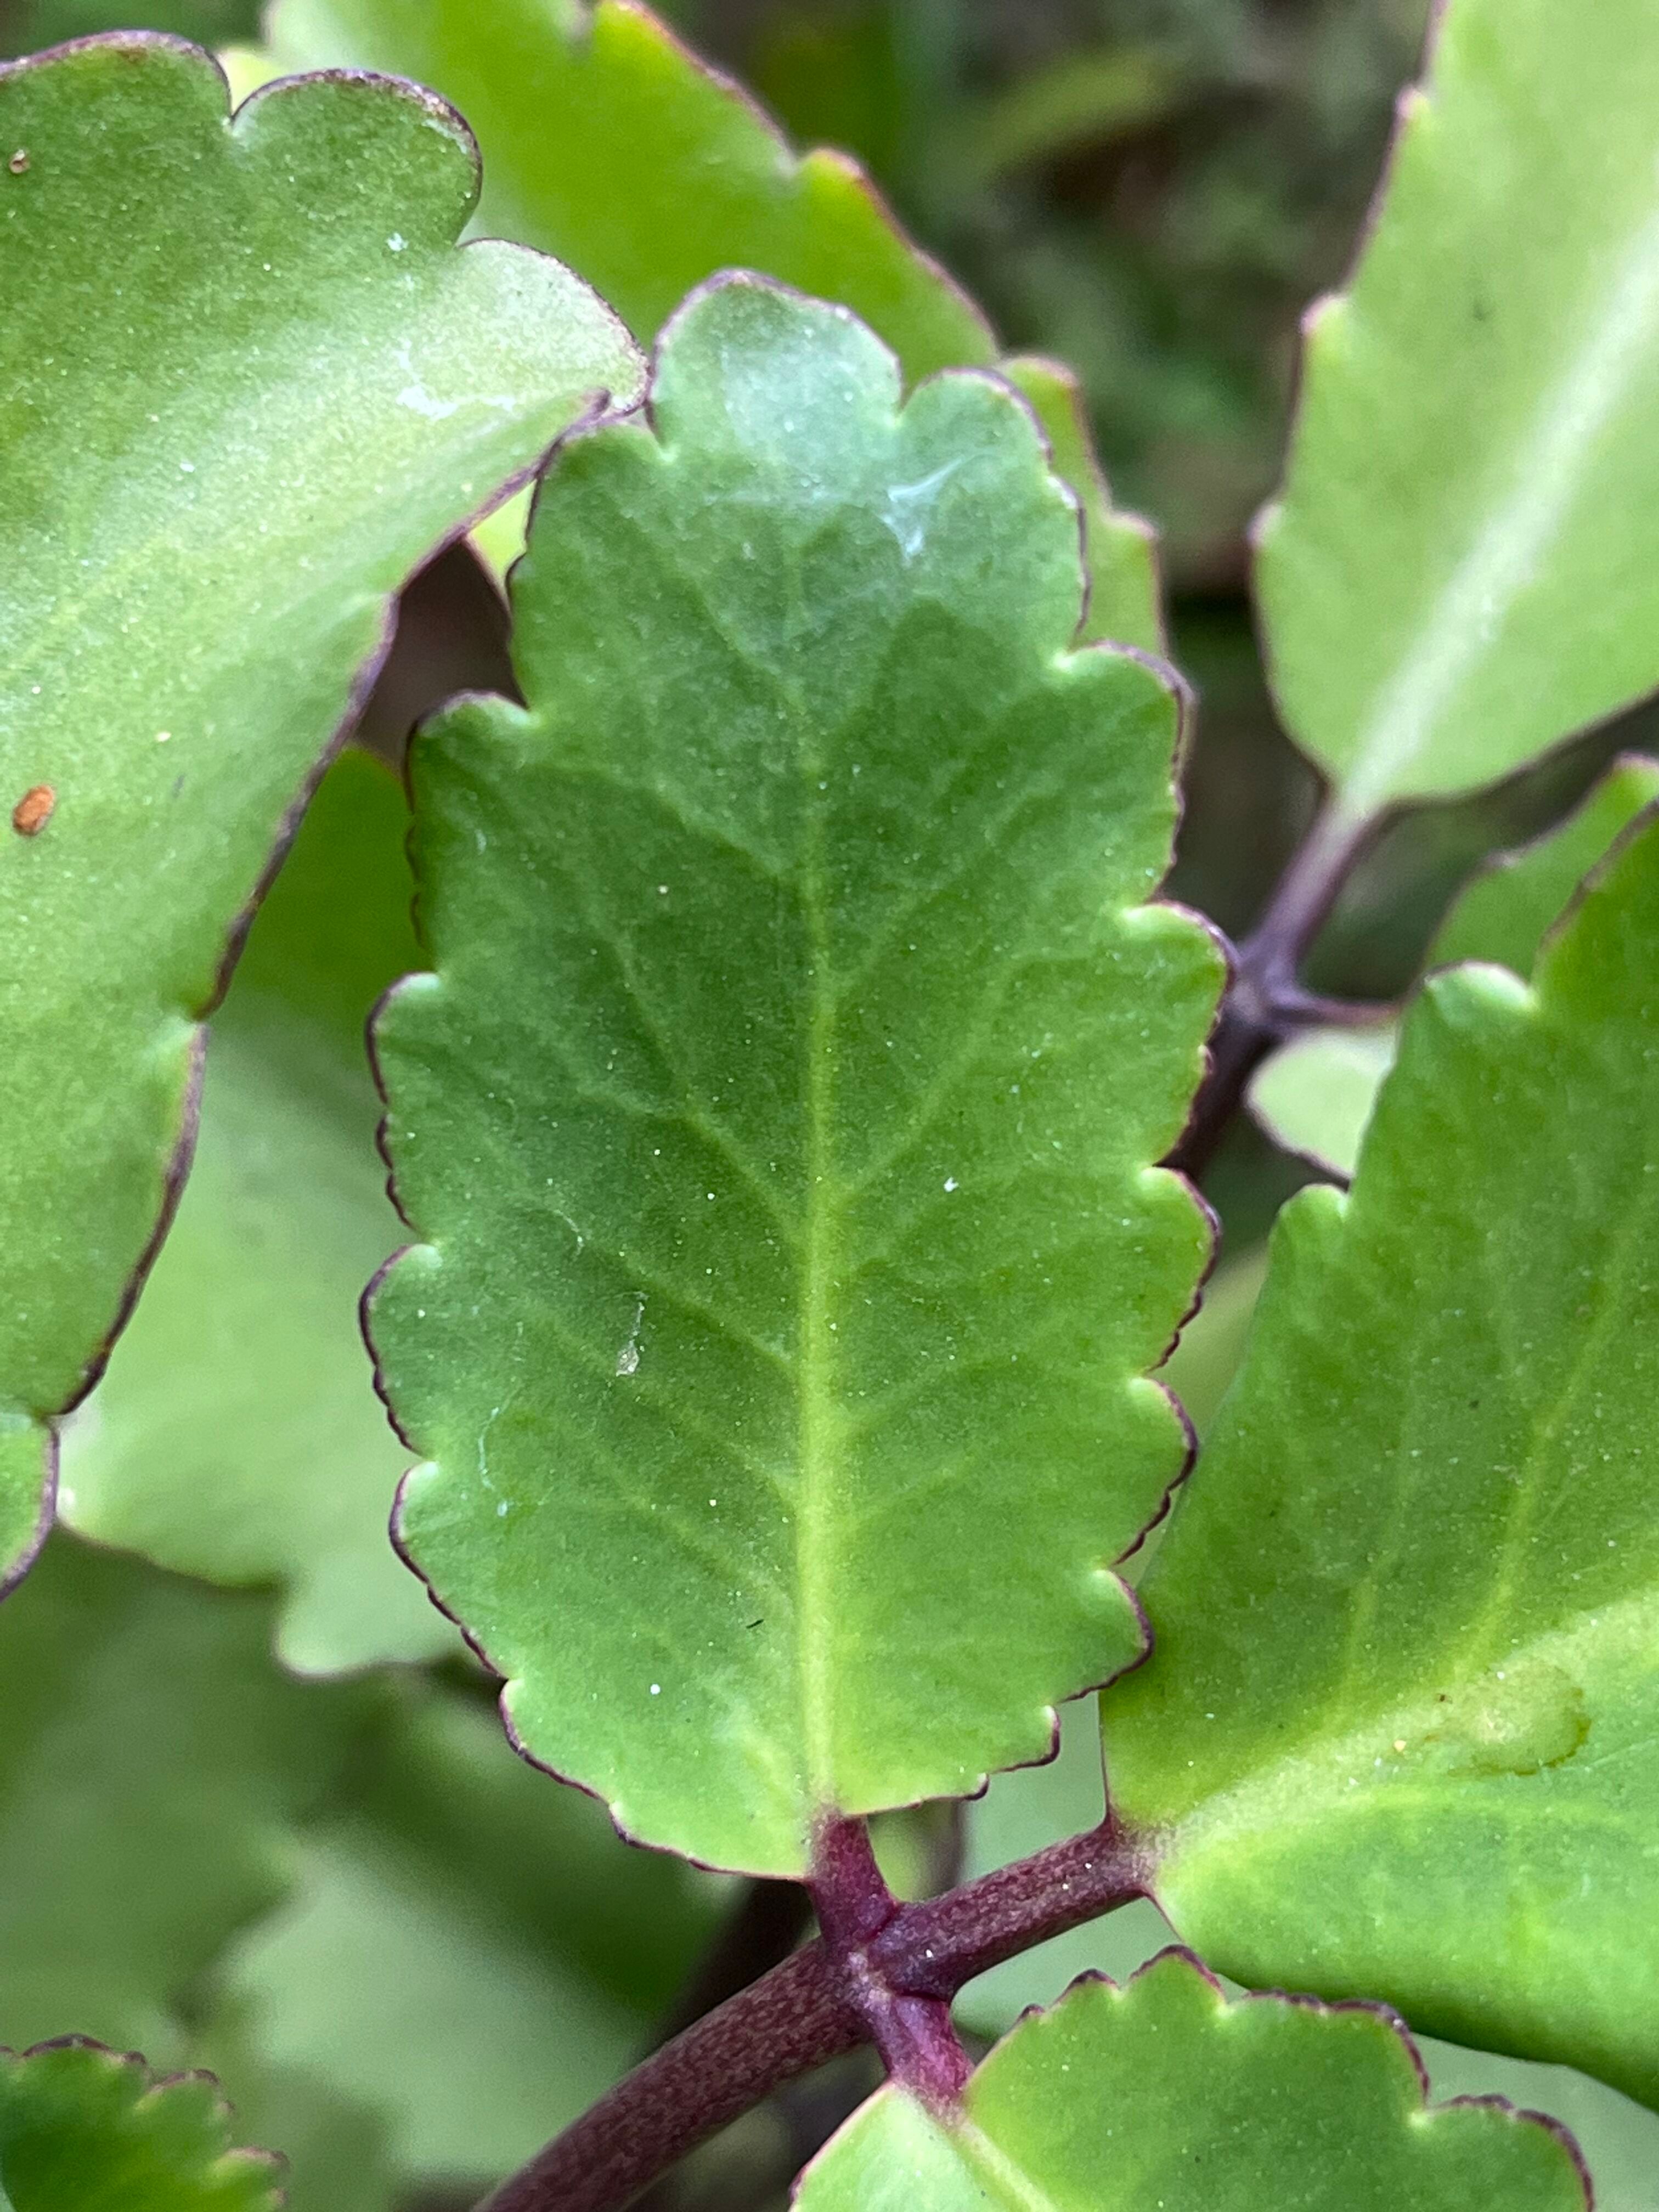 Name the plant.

pathorkuci
